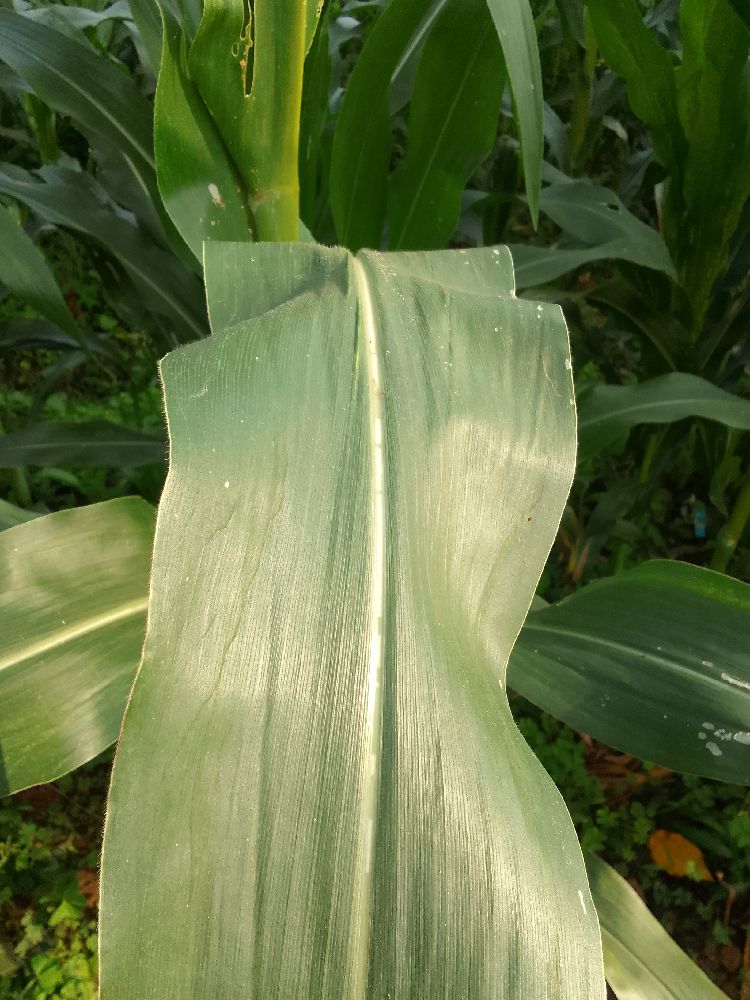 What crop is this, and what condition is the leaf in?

maize, healthy
